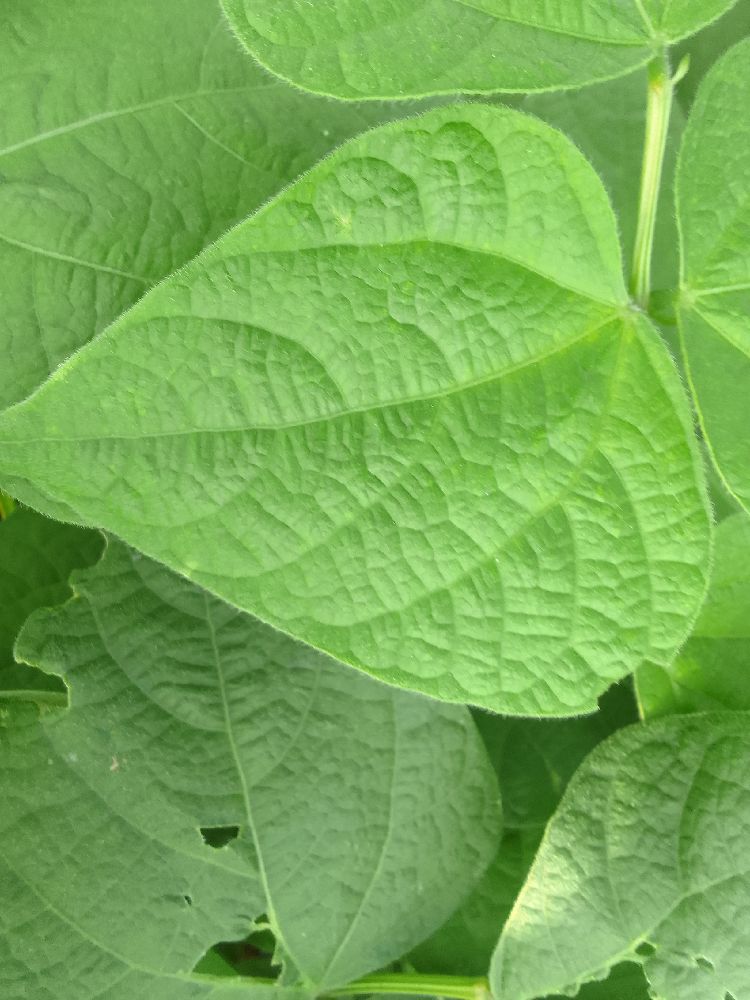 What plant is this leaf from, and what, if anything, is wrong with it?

common bean, healthy
